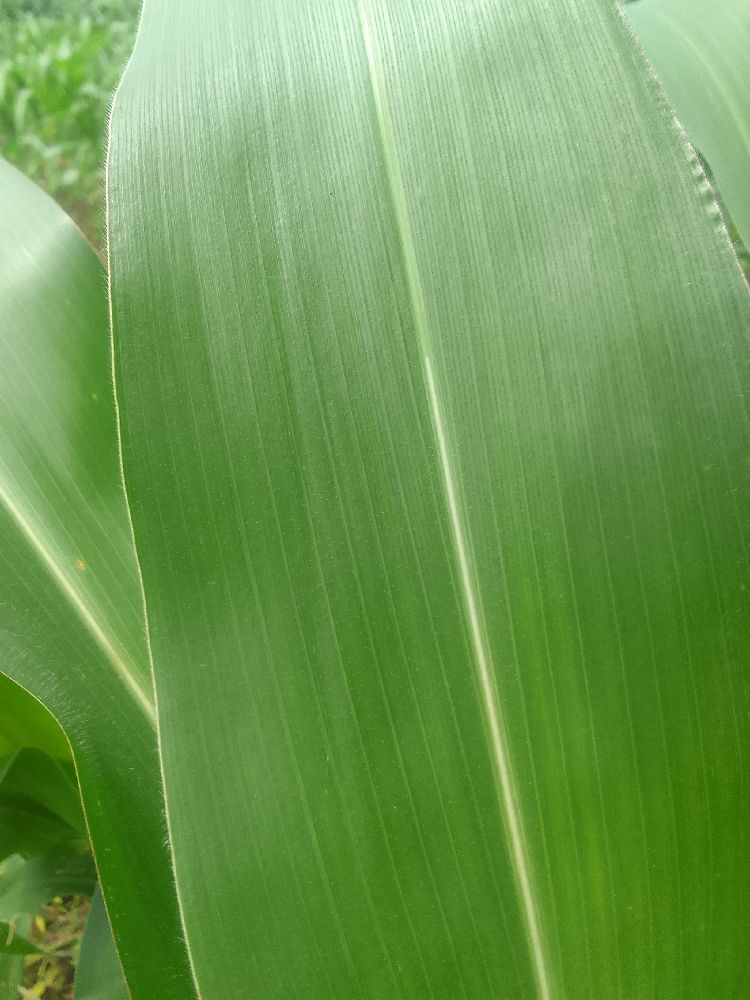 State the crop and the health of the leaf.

maize, healthy
